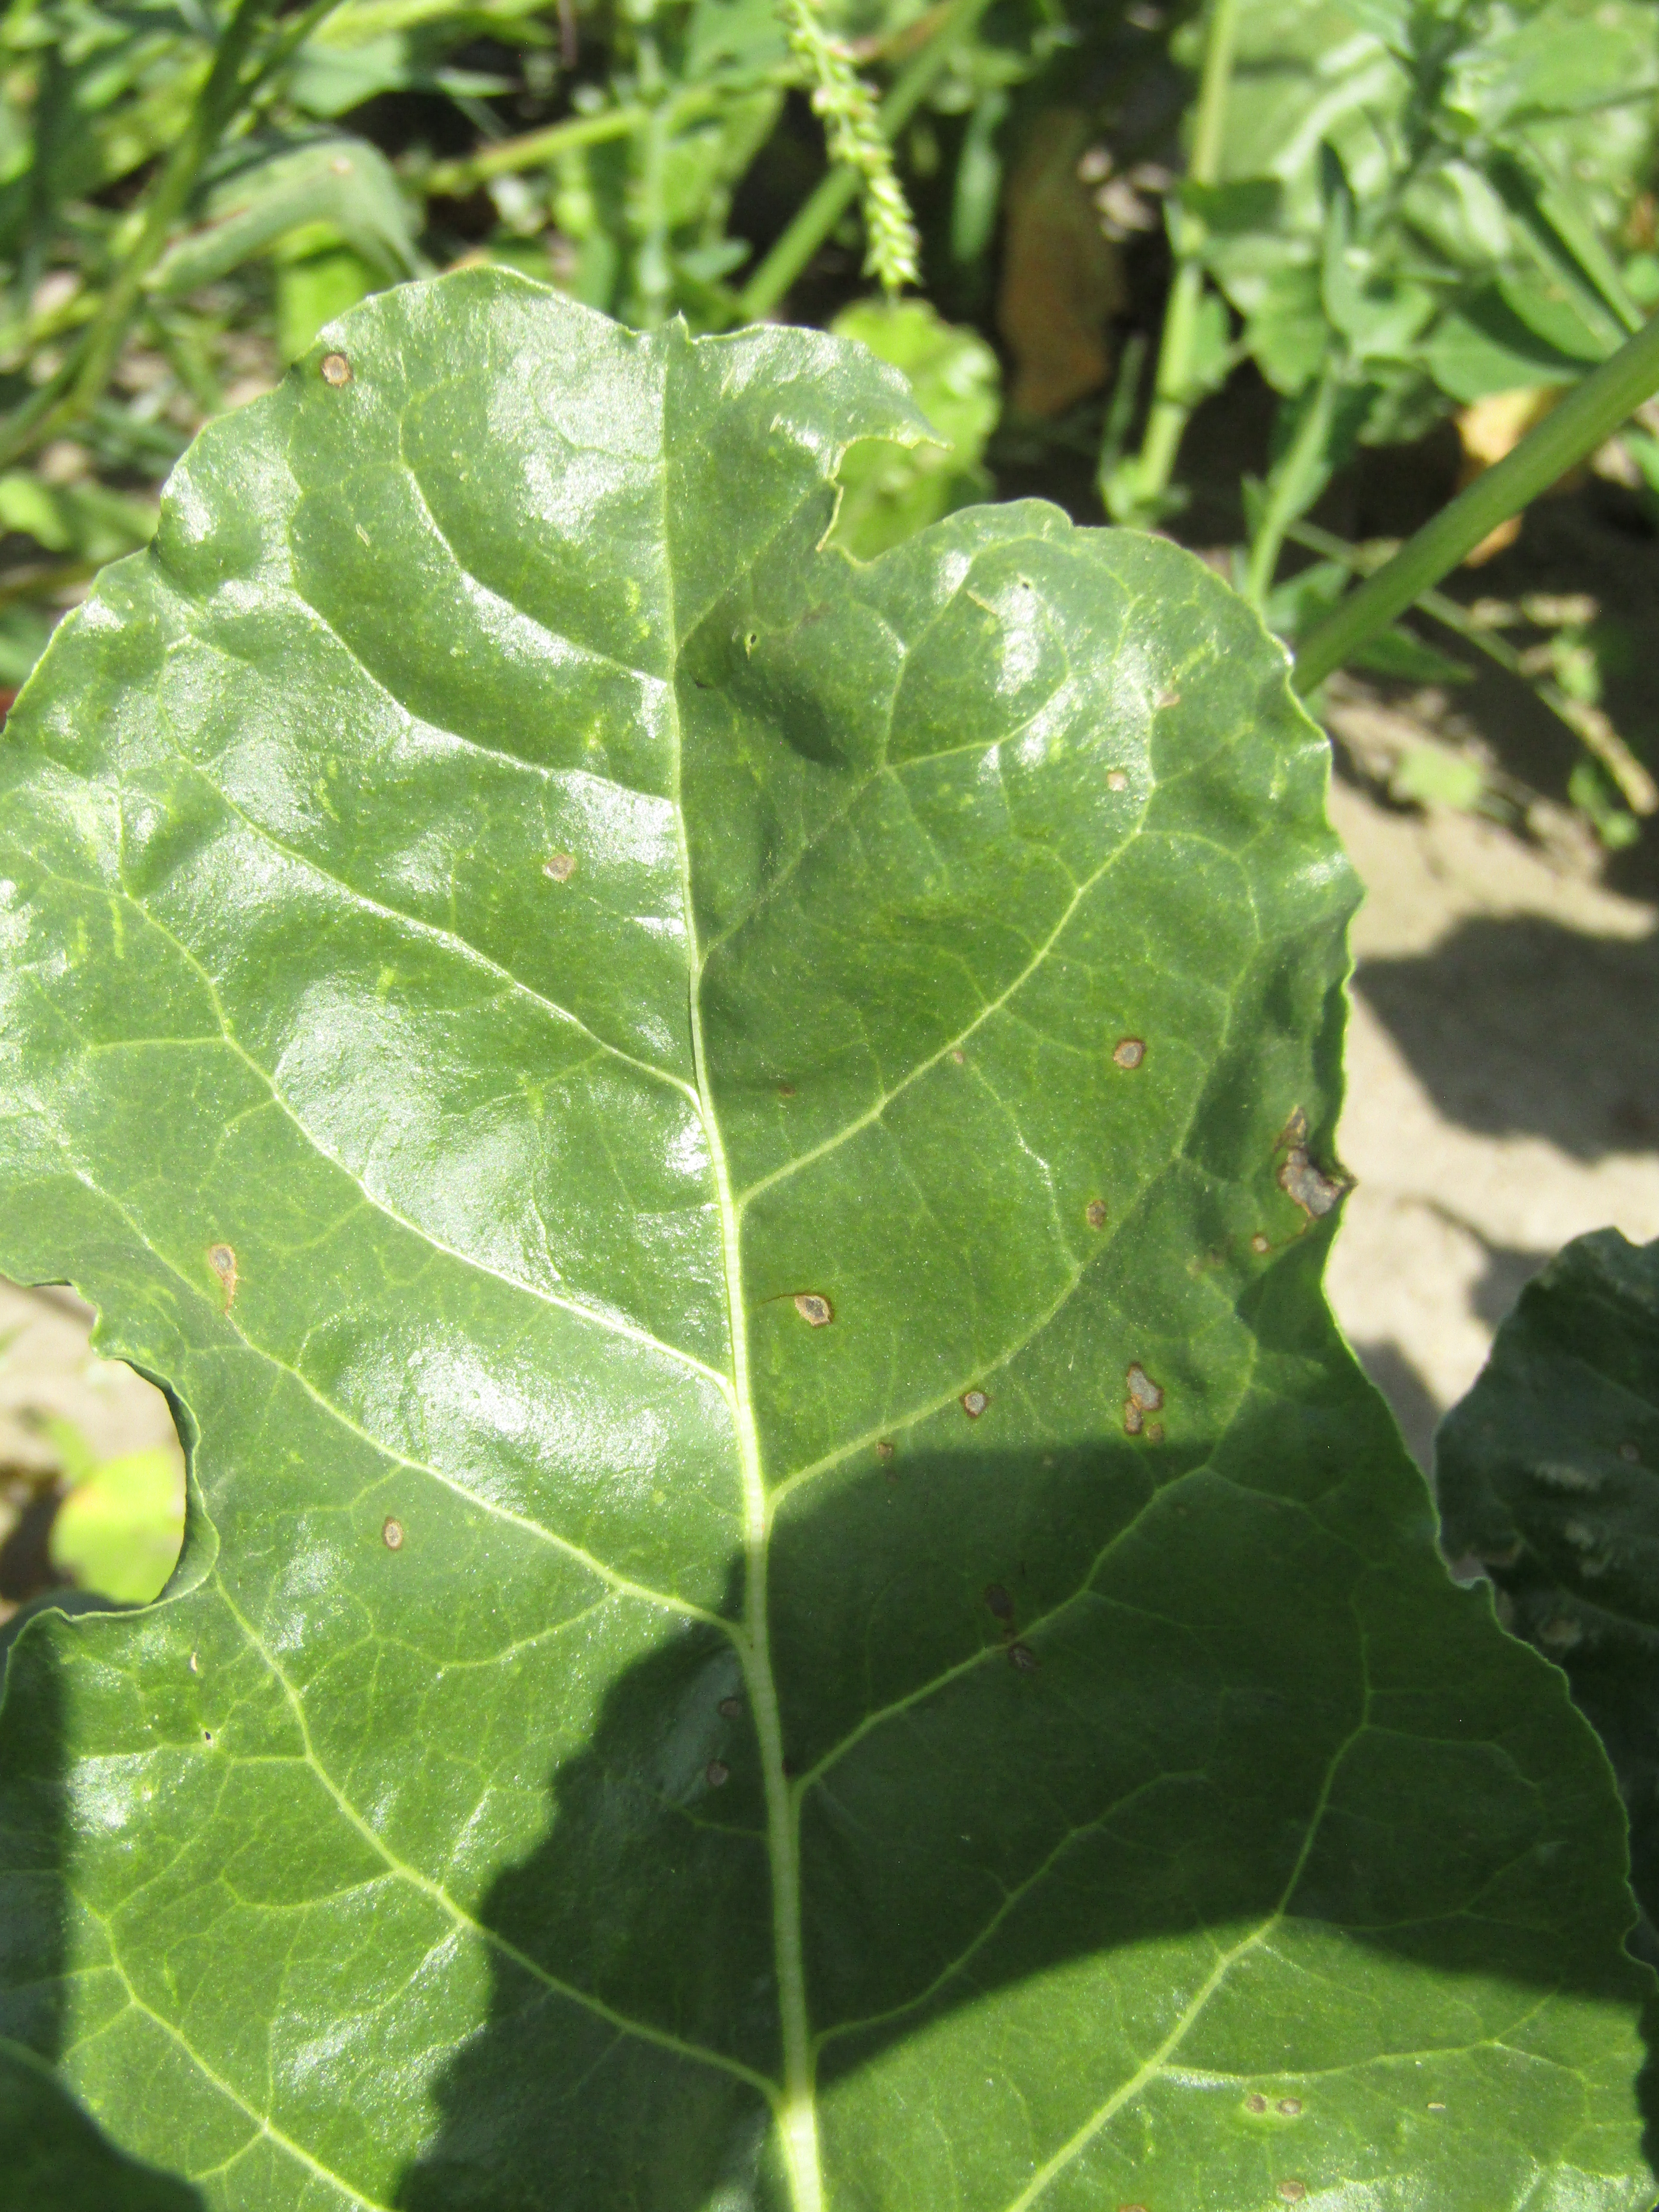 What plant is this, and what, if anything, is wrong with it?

beet, cercospora
